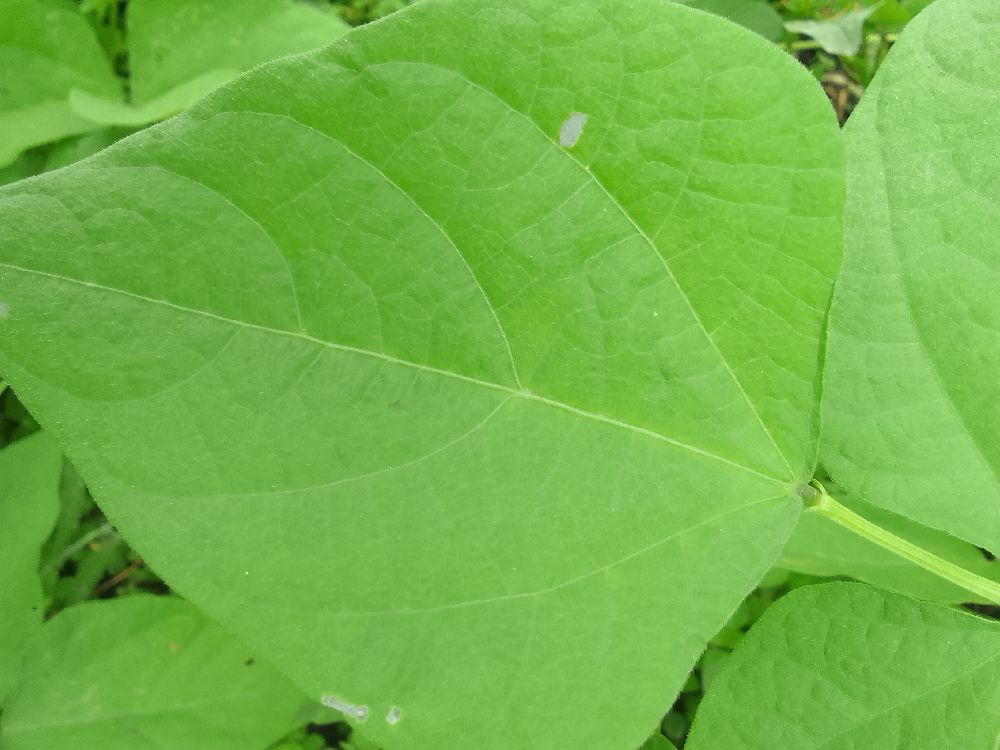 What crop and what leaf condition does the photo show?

common bean, healthy
